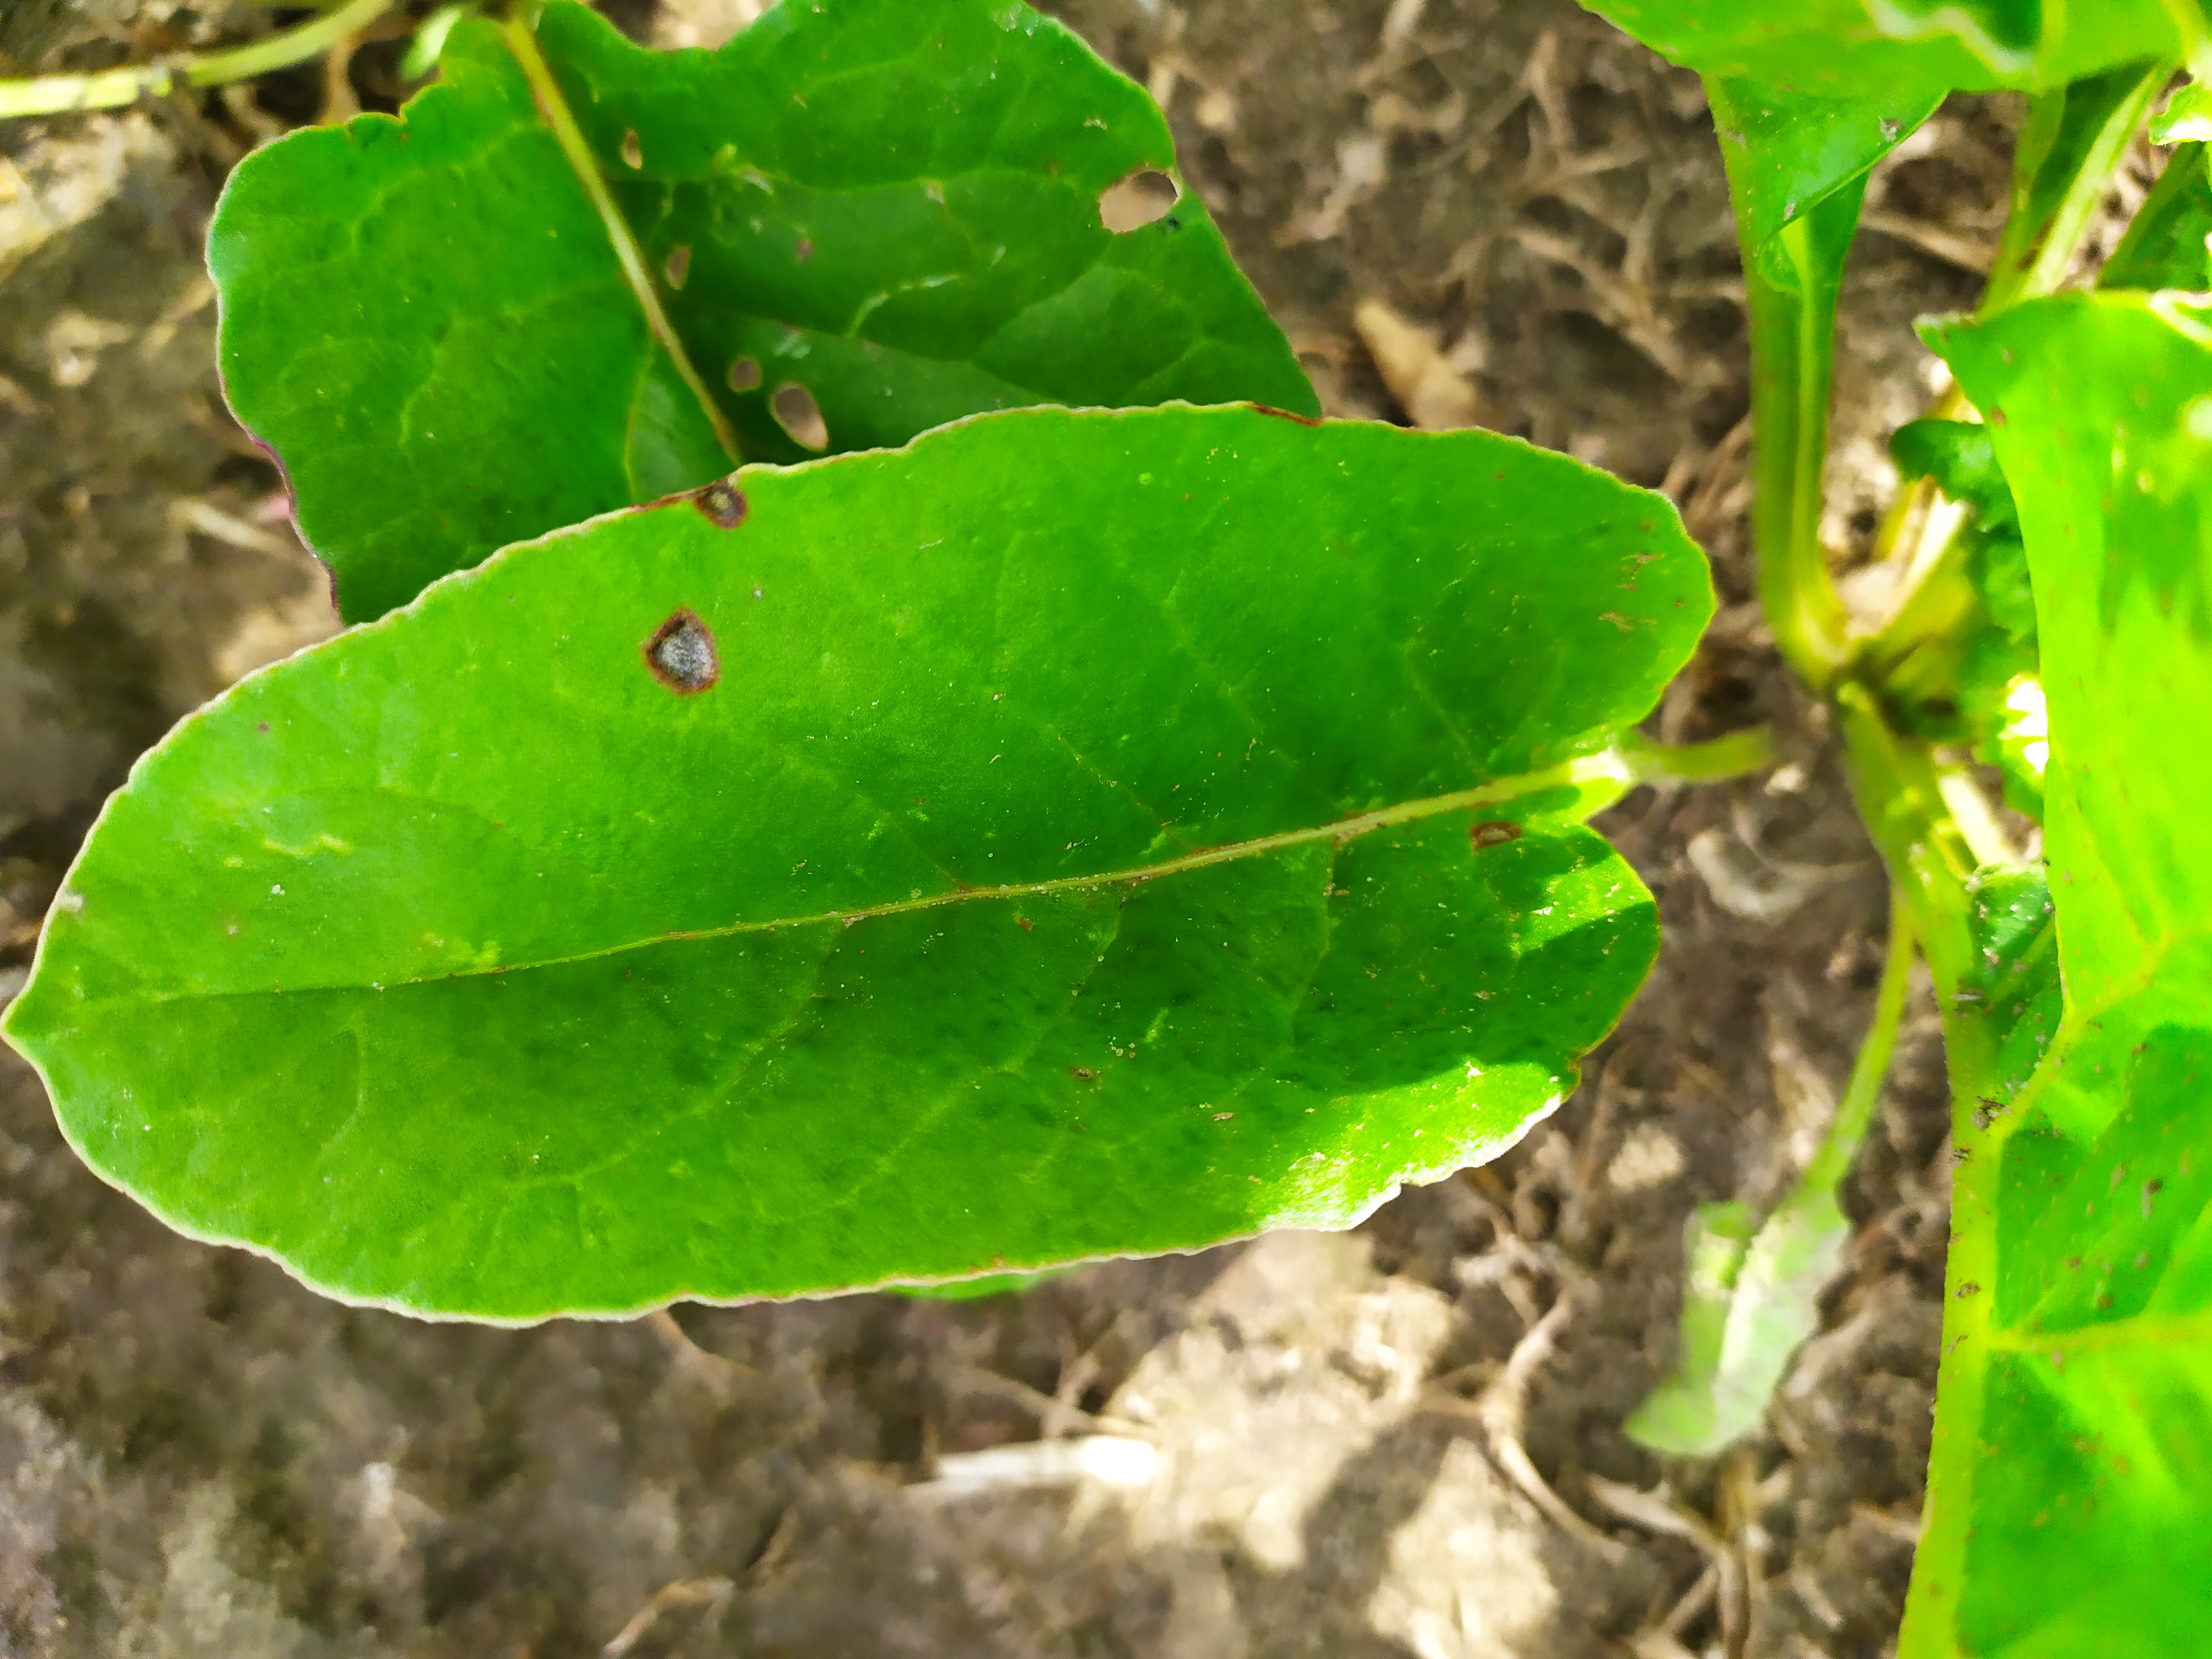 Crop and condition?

beet, cercospora
